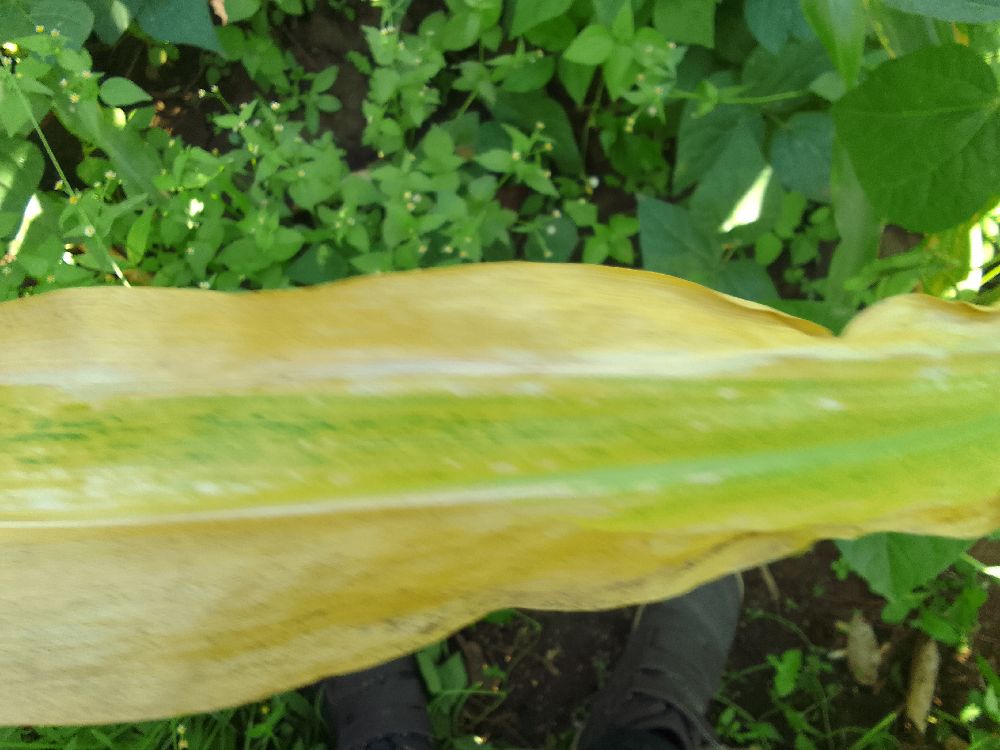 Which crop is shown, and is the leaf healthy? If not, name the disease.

maize, maize lethal necrosis
